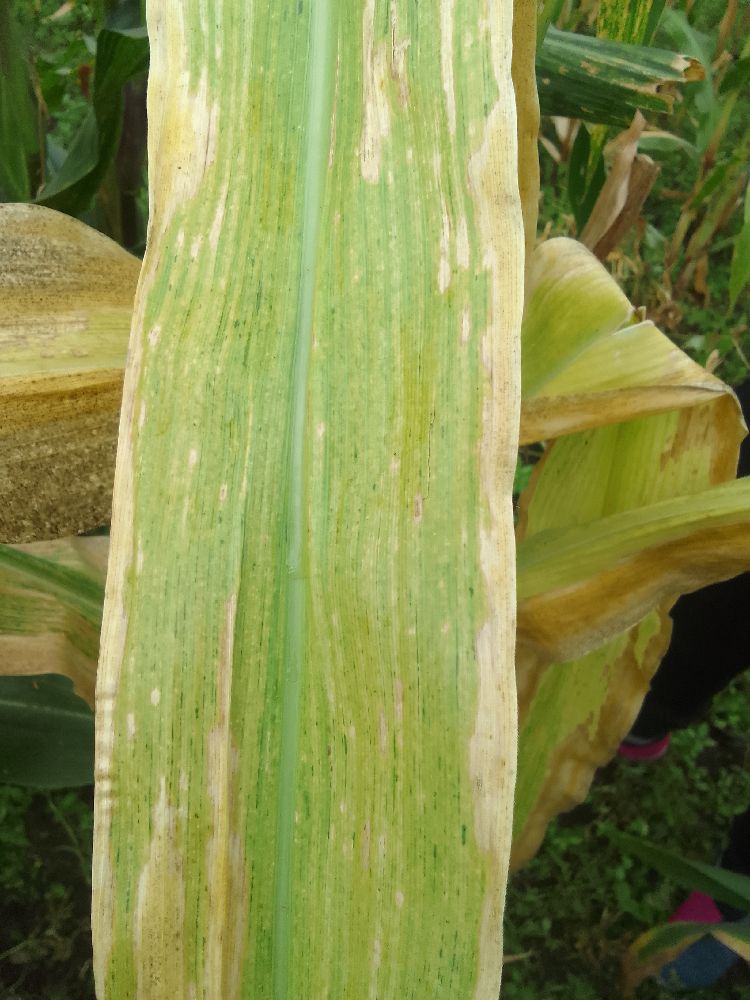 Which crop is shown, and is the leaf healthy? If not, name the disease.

maize, maize lethal necrosis
